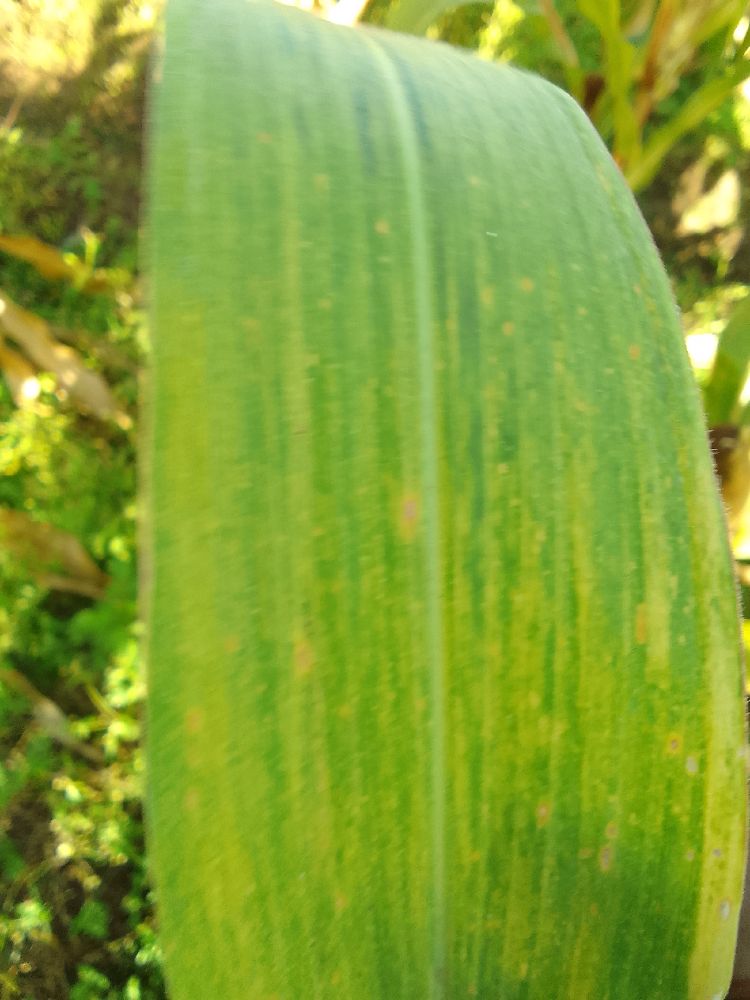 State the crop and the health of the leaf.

maize, maize lethal necrosis
